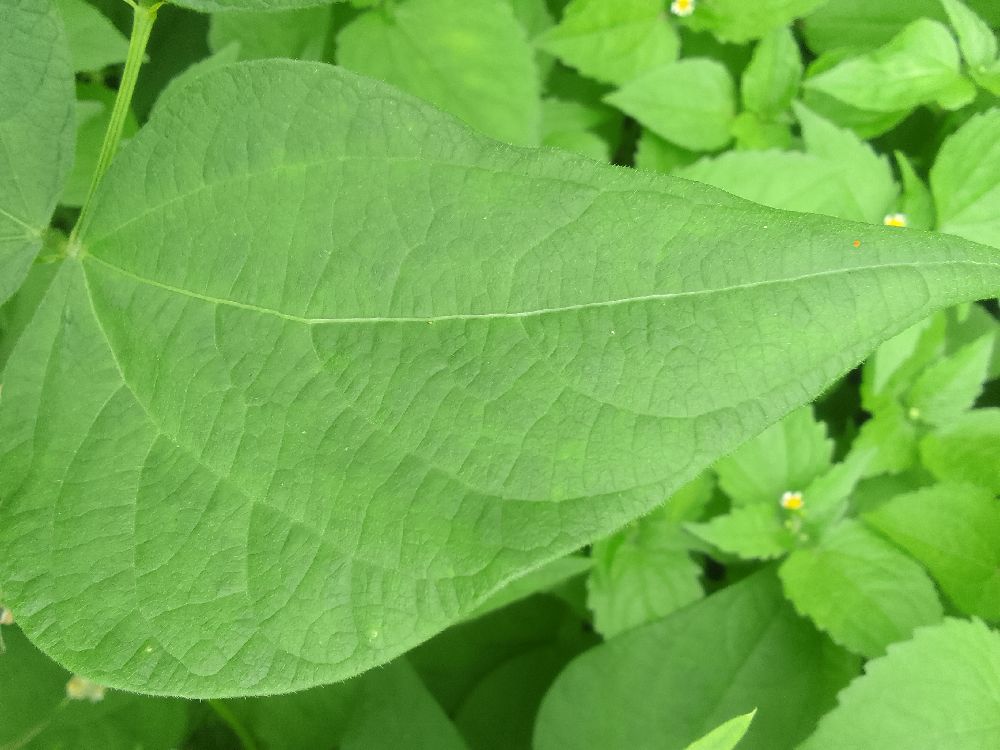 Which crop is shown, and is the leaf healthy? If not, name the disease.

common bean, healthy
